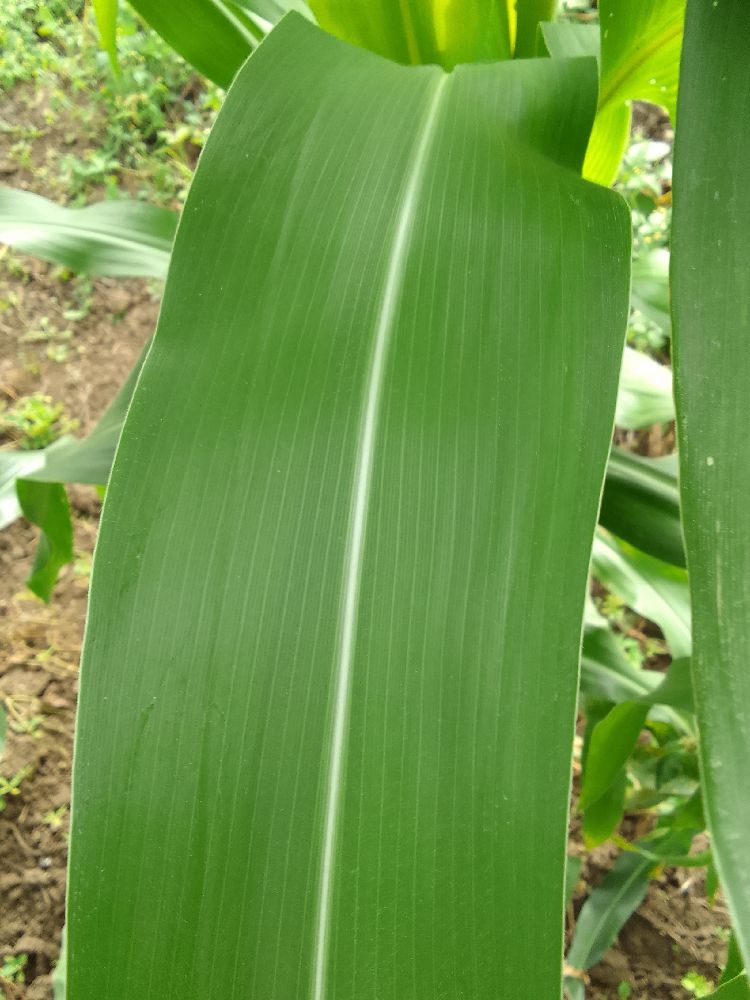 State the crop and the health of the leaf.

maize, healthy
